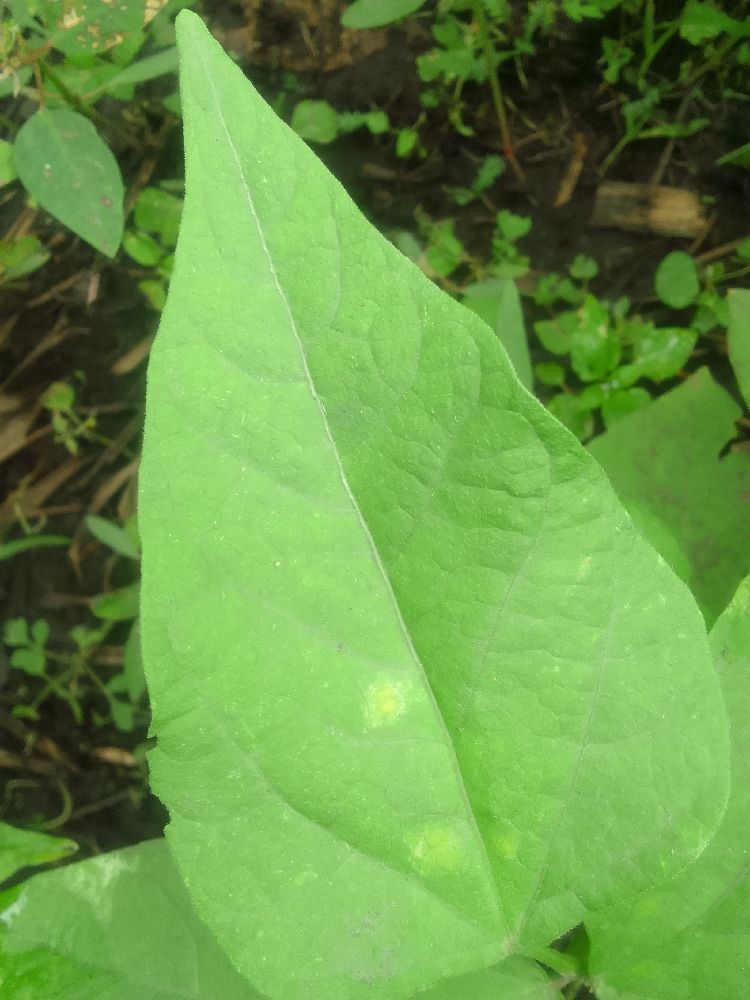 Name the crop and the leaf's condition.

common bean, healthy
